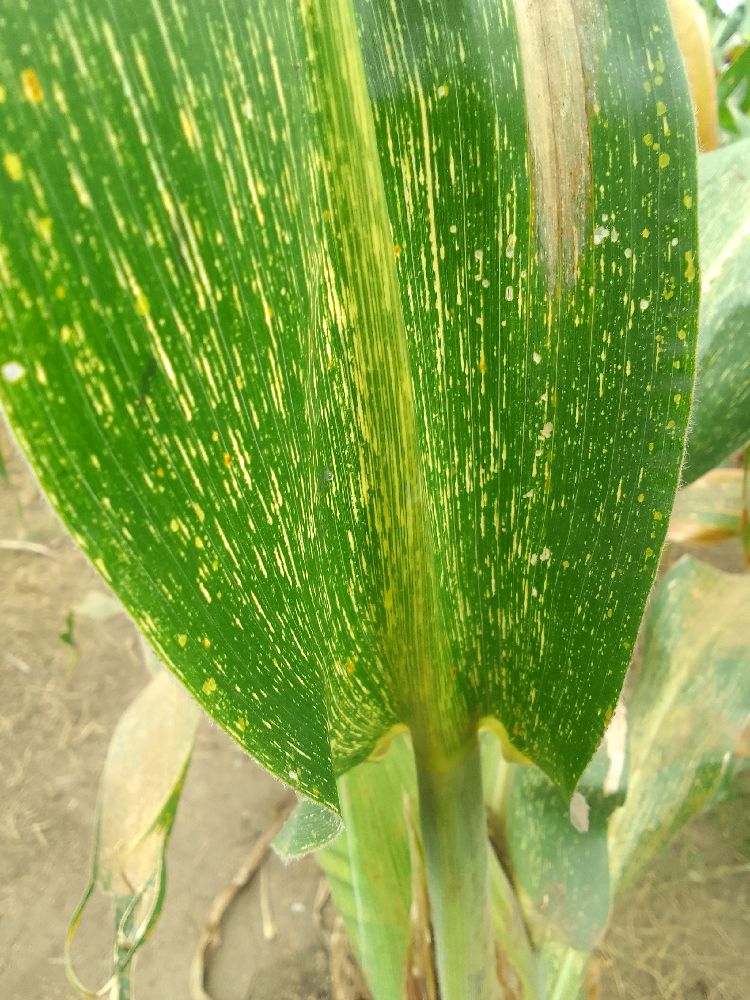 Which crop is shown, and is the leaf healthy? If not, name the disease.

maize, maize streak virus
